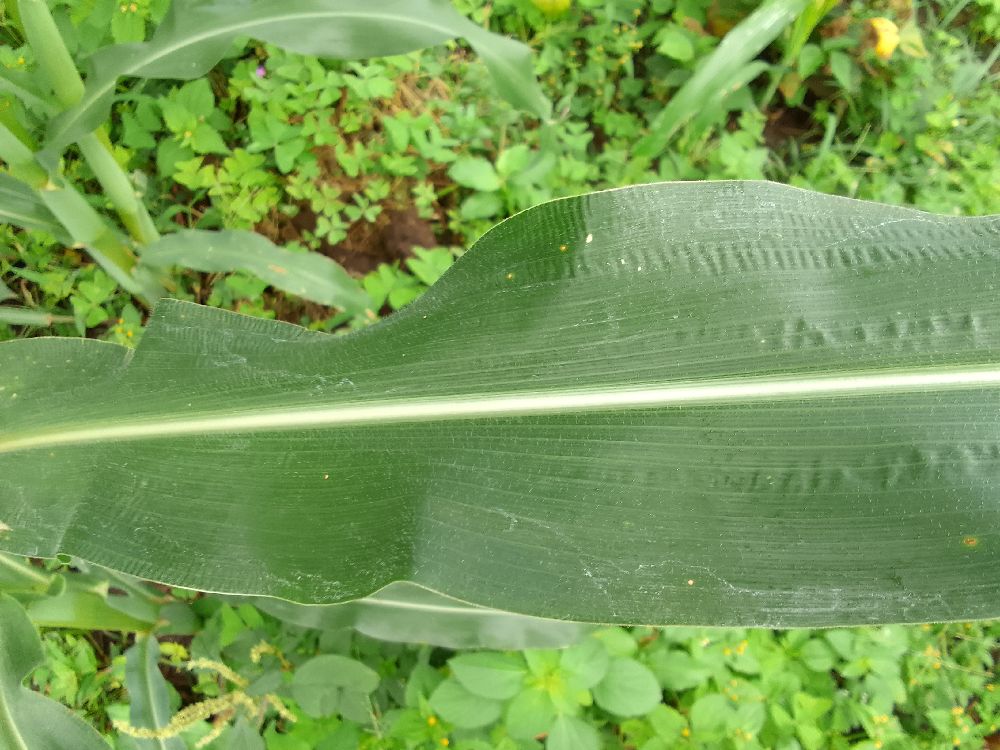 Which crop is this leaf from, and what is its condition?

maize, healthy
